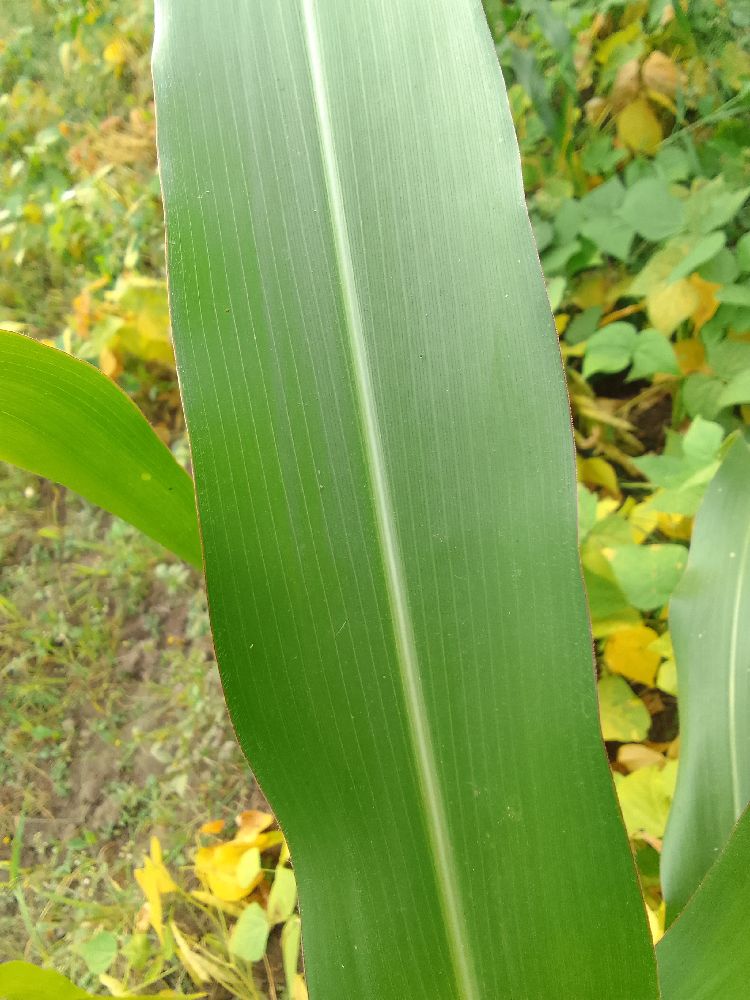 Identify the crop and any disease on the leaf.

maize, healthy
